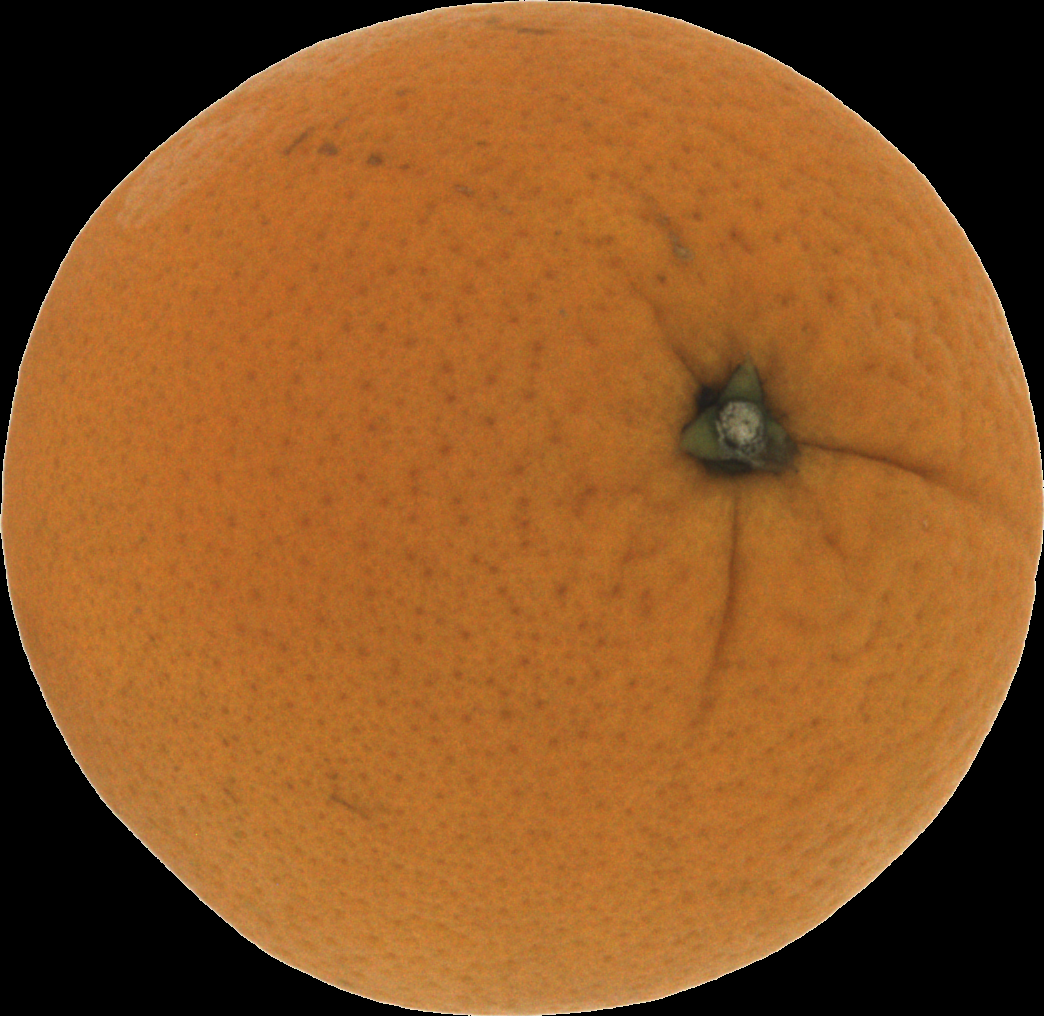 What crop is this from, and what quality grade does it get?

orange, good
